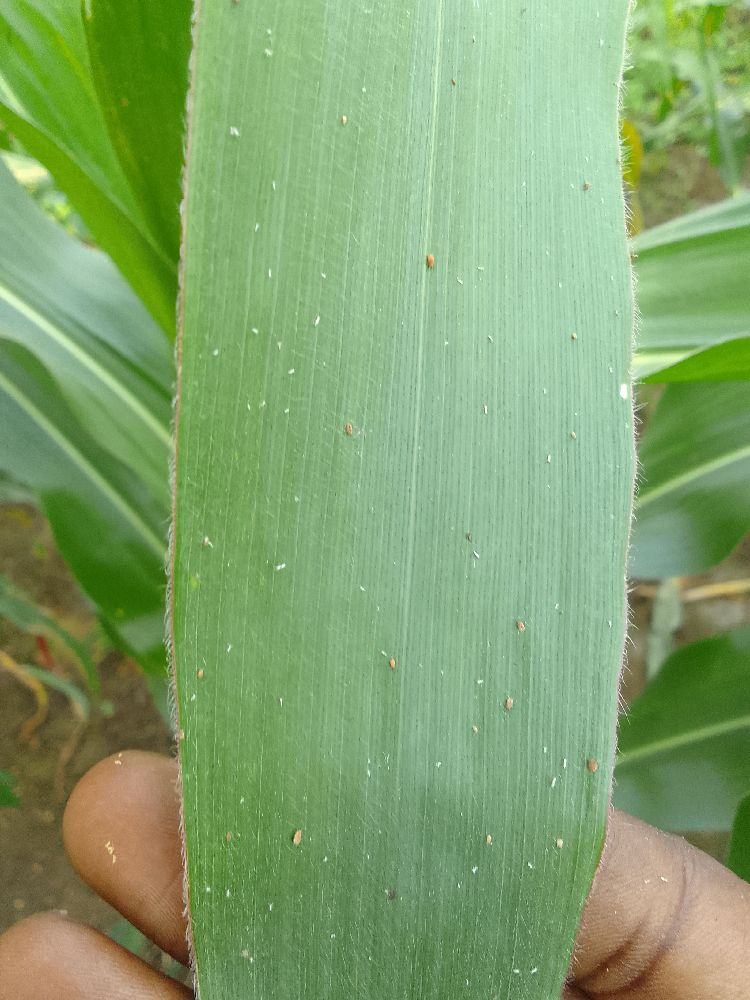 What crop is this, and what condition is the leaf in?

maize, healthy
